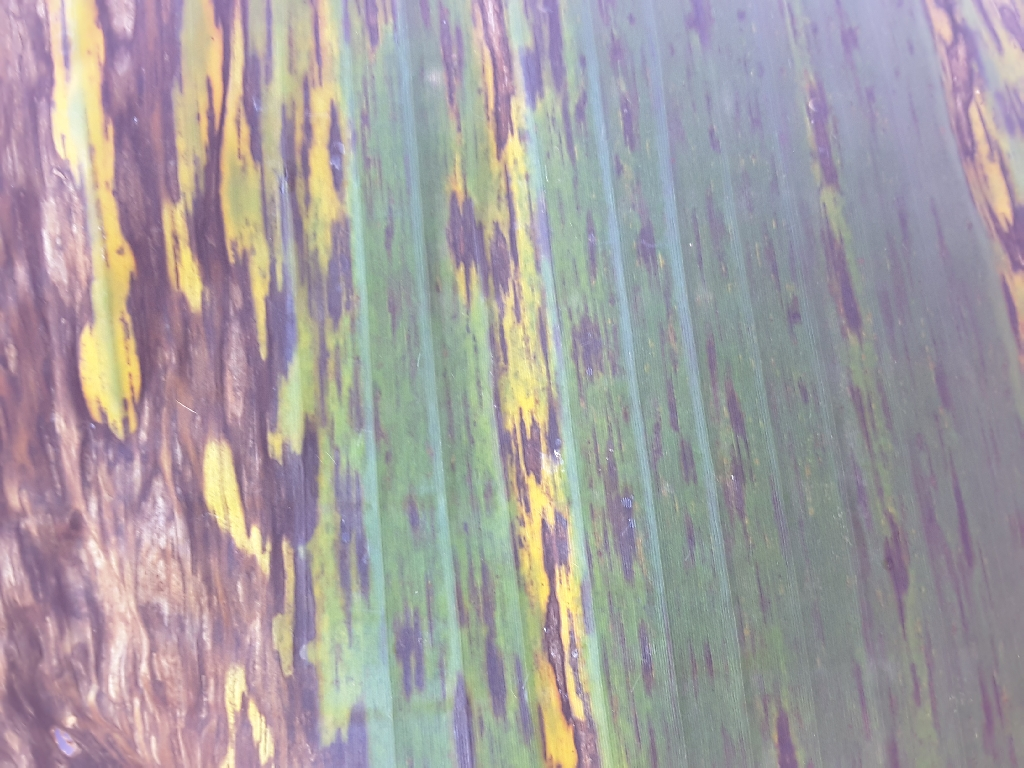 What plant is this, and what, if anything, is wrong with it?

banana, black sigatoka
